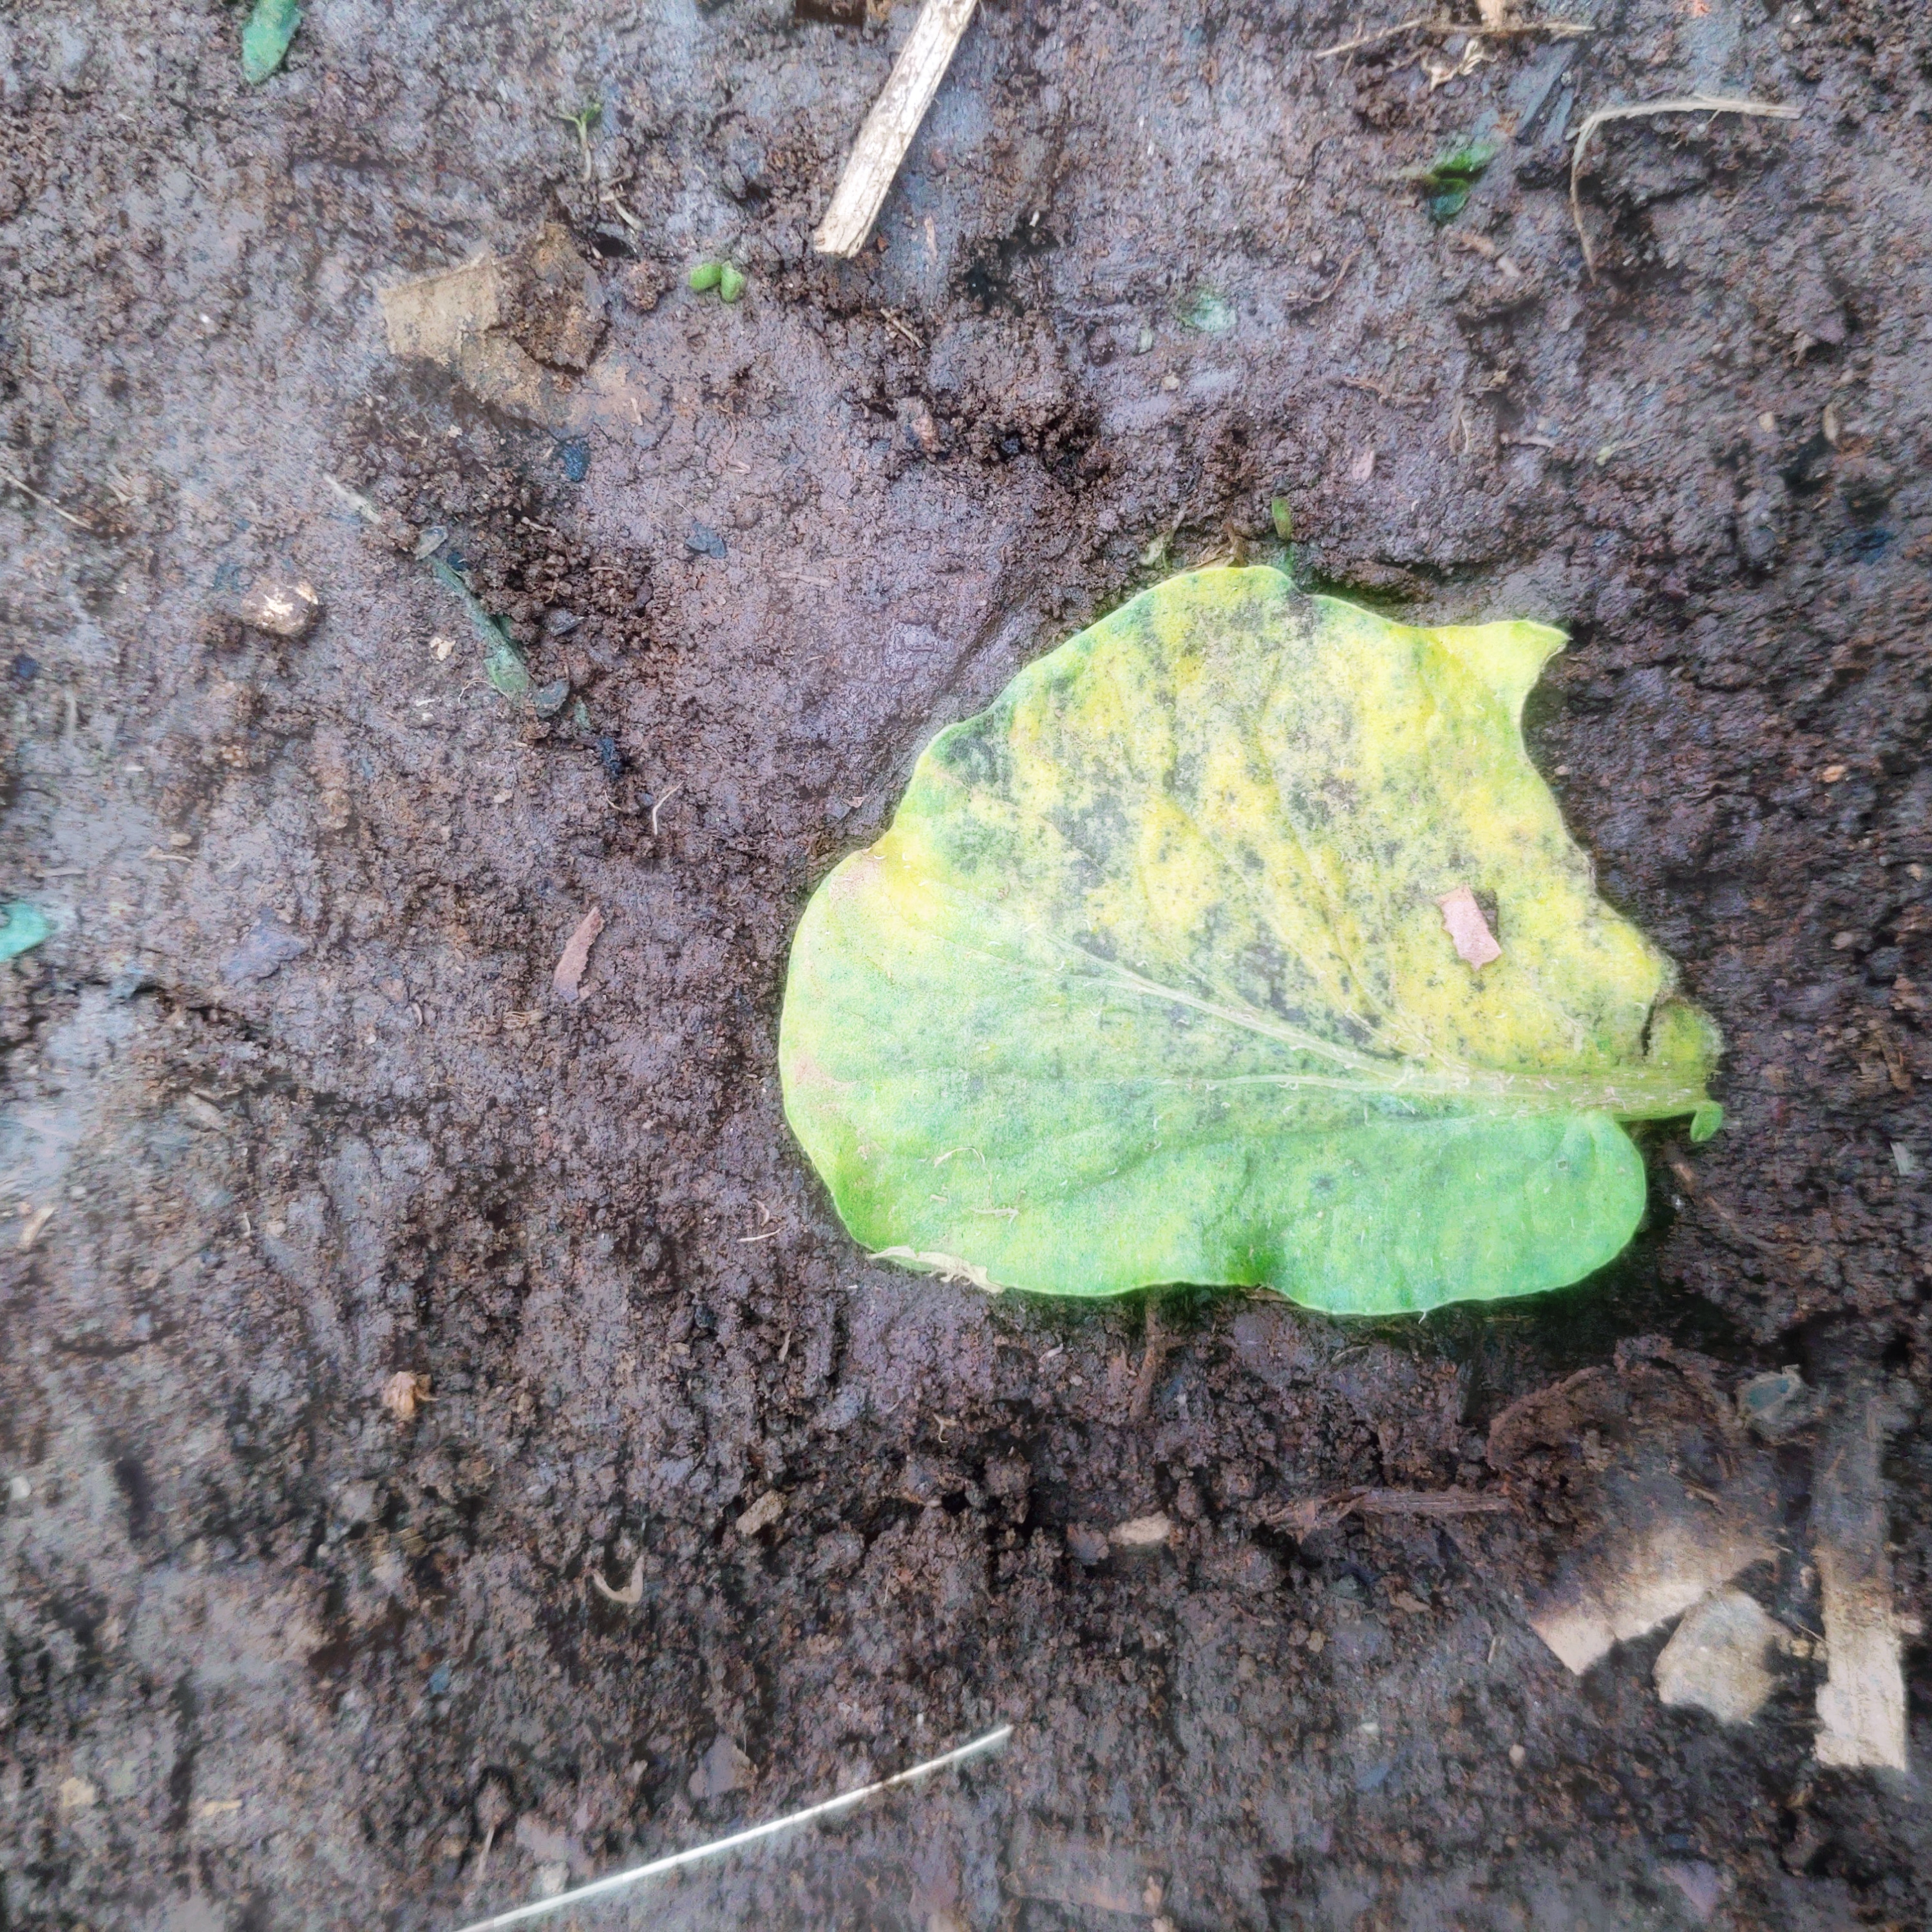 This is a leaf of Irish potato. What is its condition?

late blight
